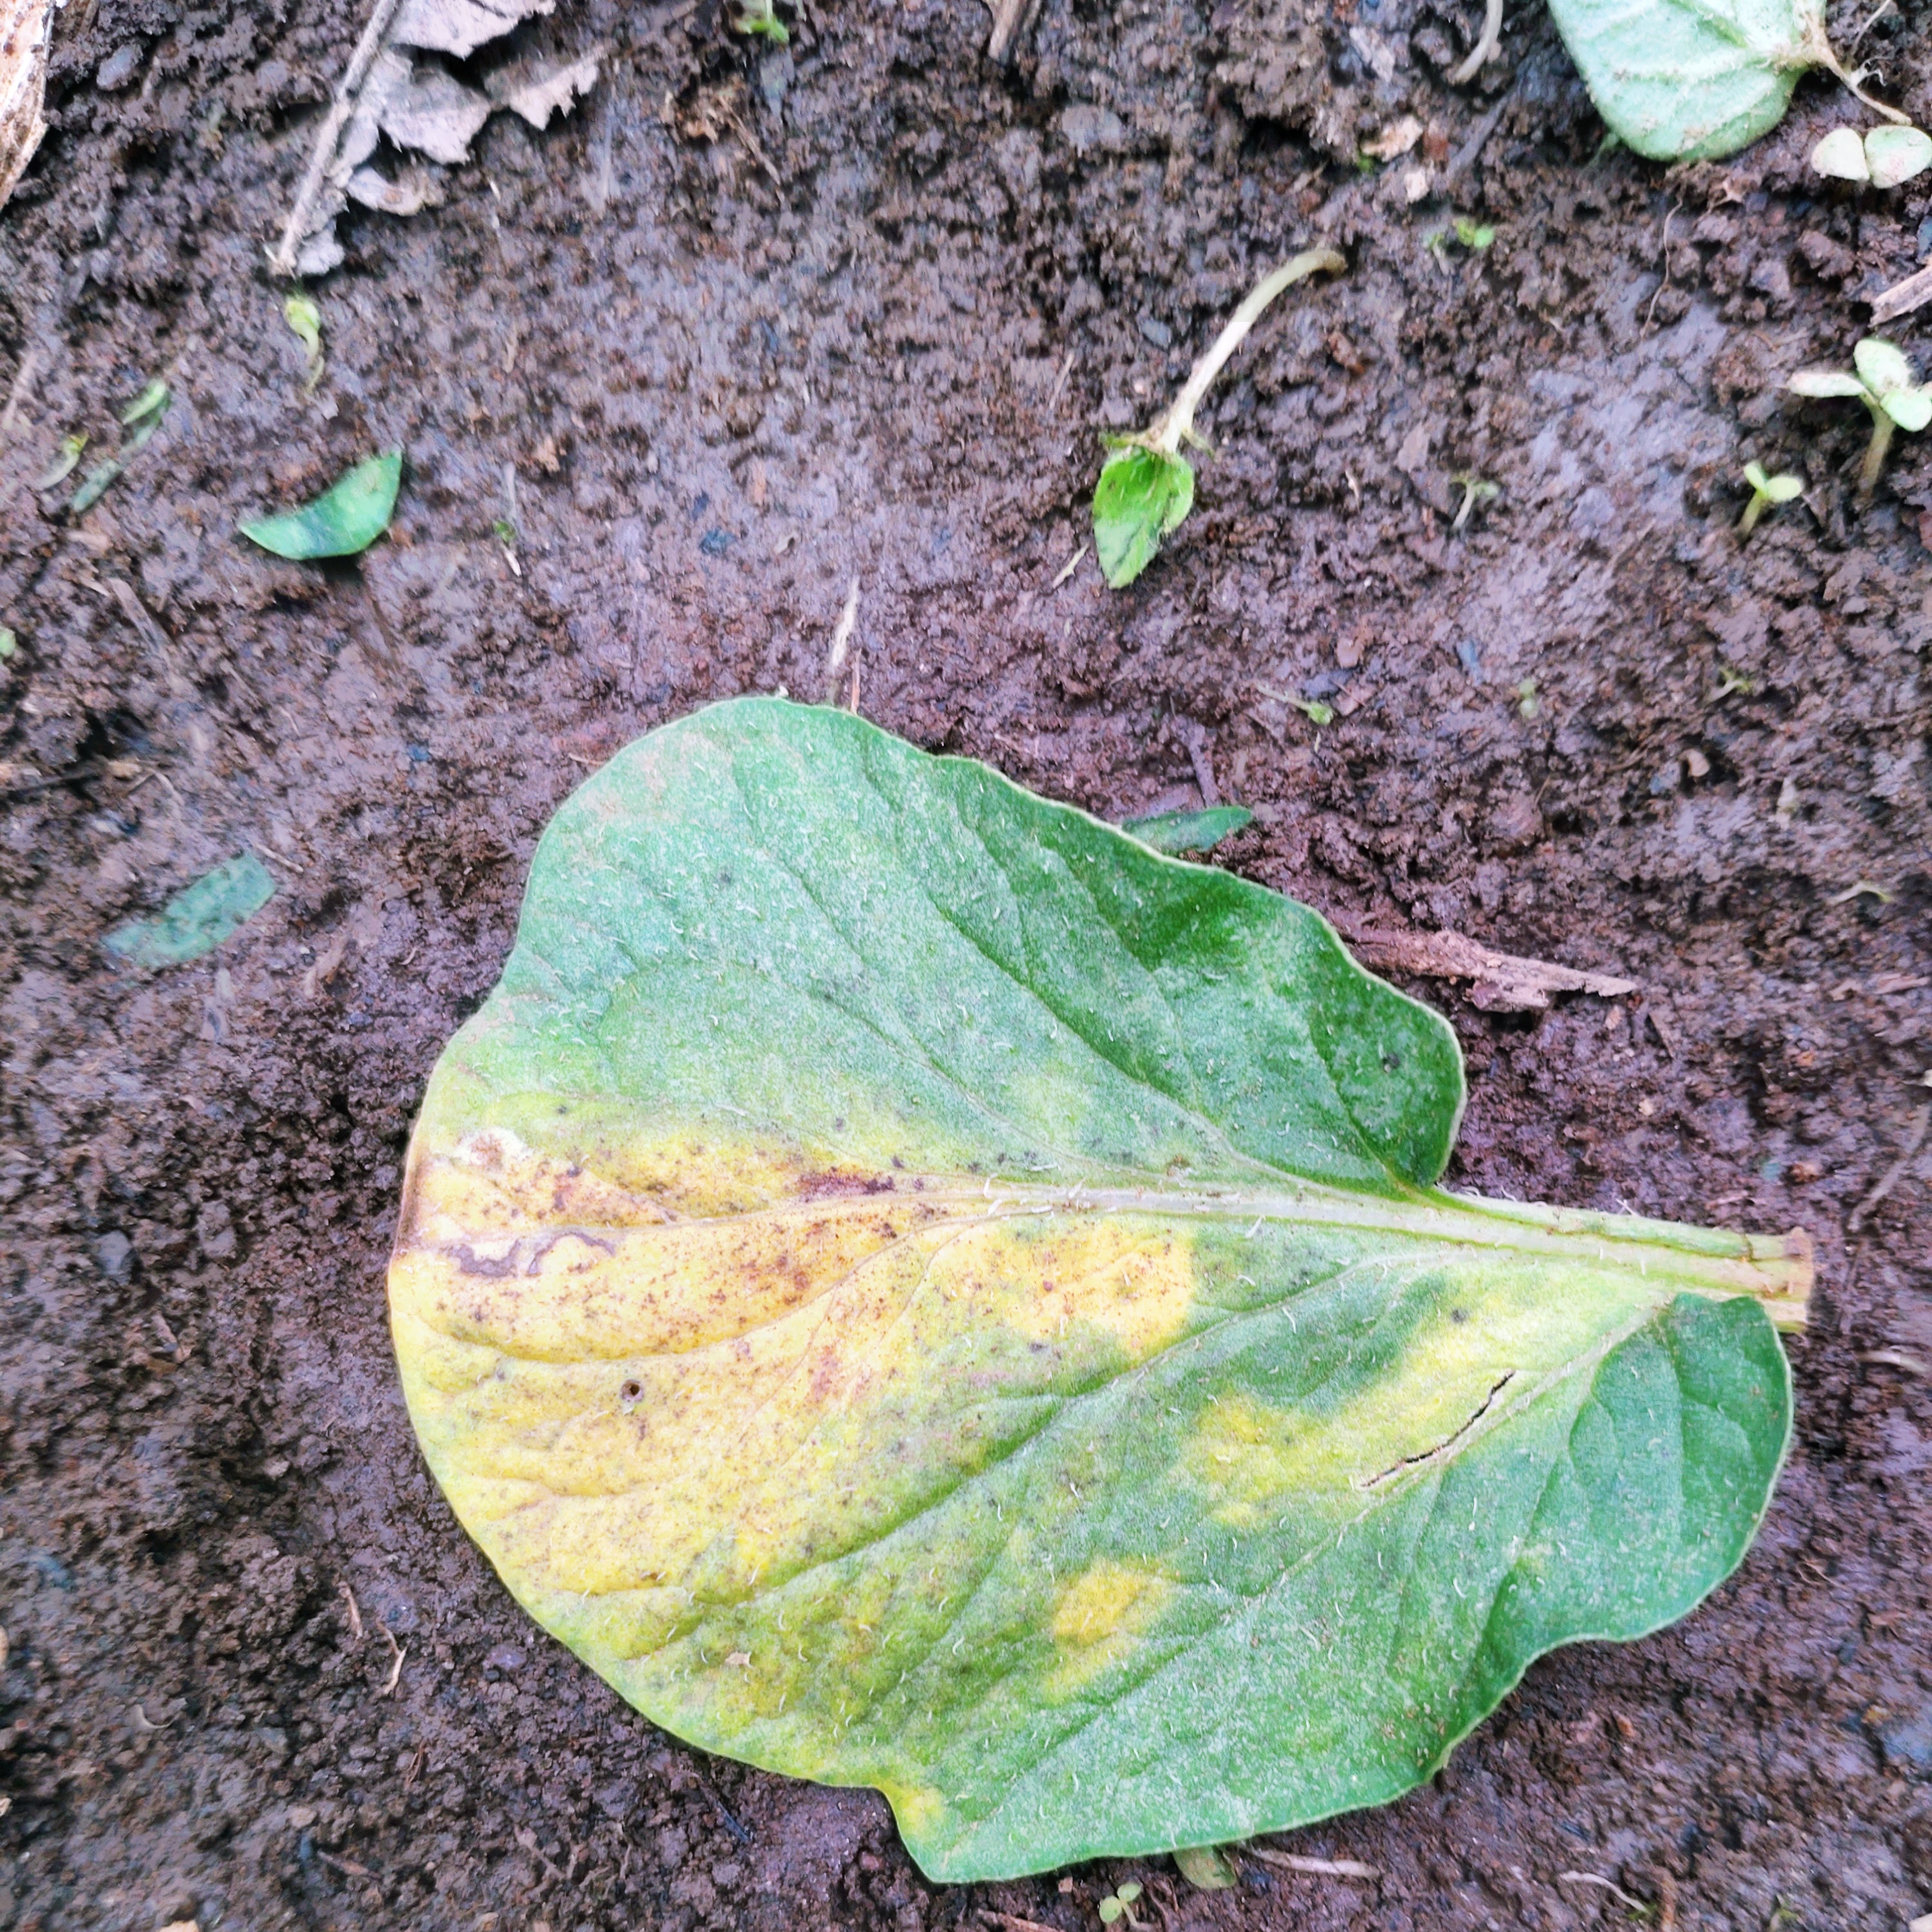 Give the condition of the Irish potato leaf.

late blight
